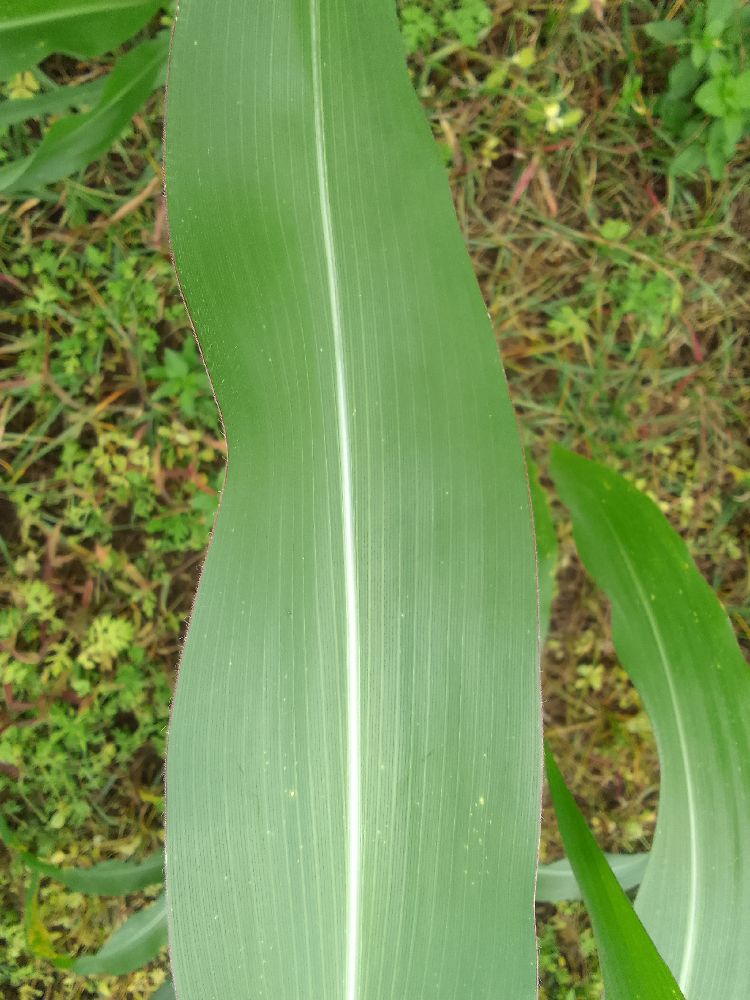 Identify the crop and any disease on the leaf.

maize, healthy
